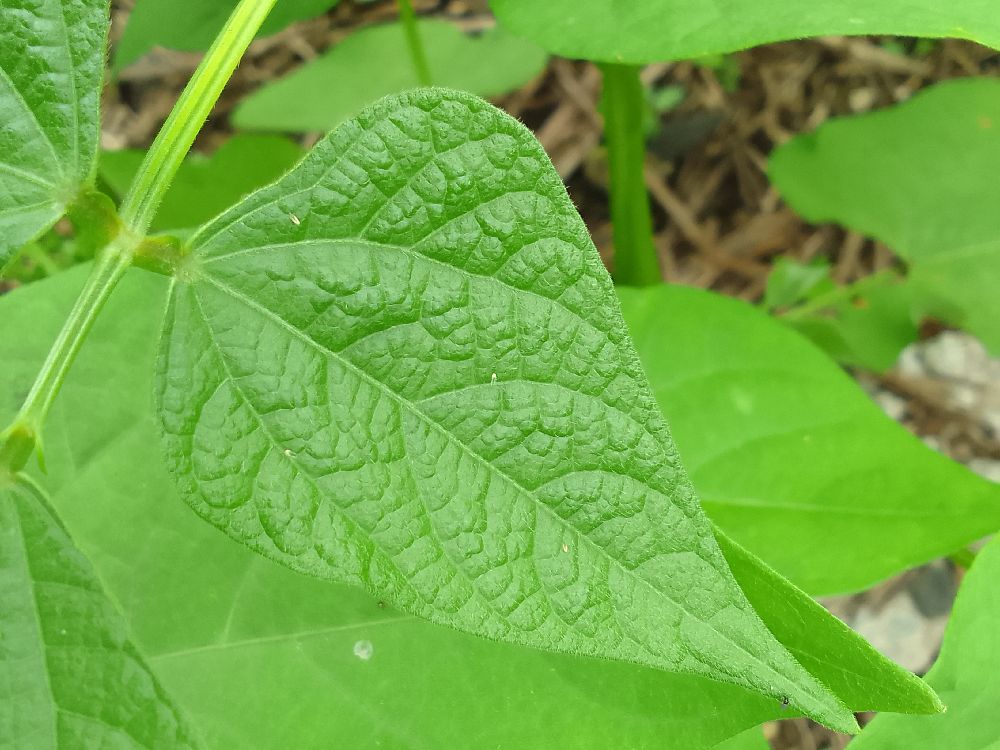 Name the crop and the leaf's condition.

common bean, healthy
